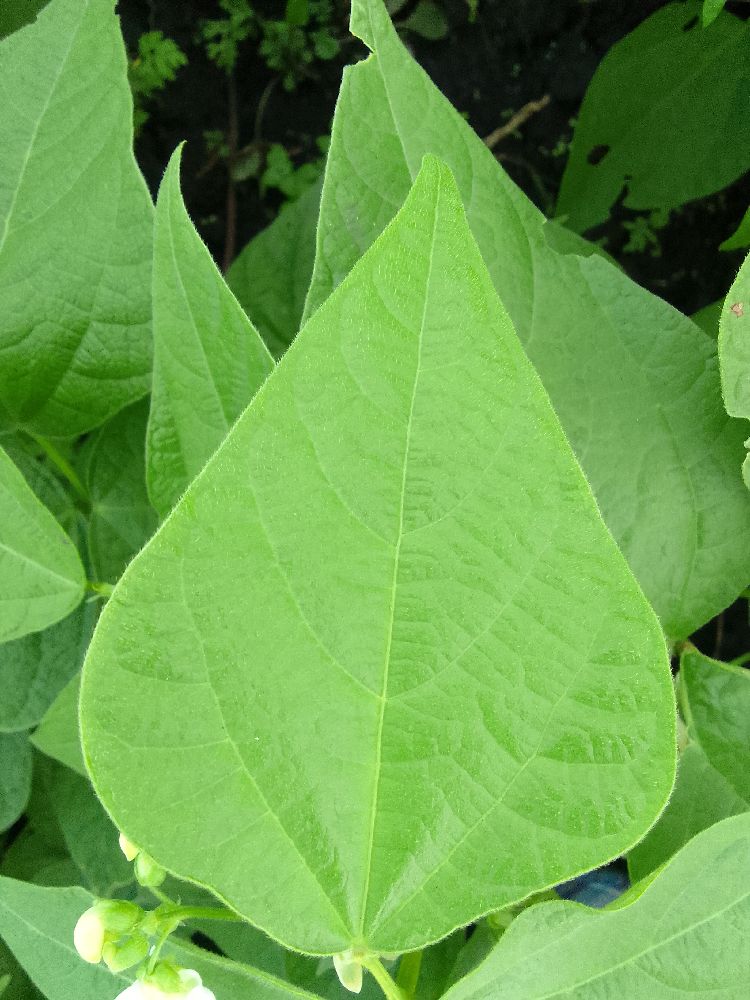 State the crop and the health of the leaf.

common bean, healthy
